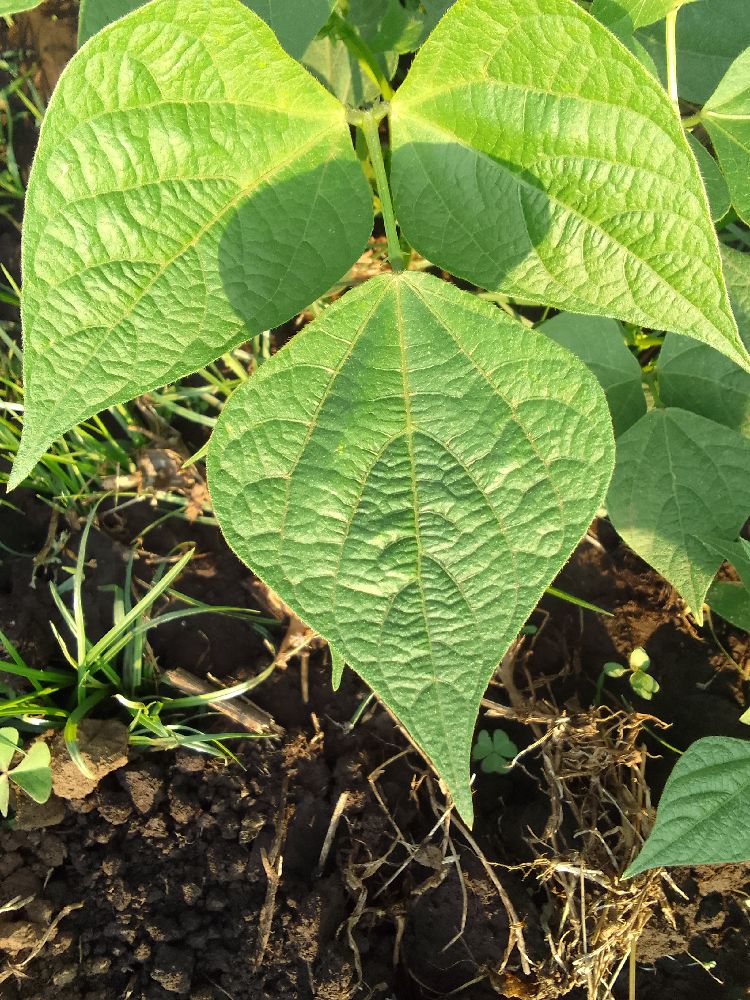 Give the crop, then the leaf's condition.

common bean, healthy
